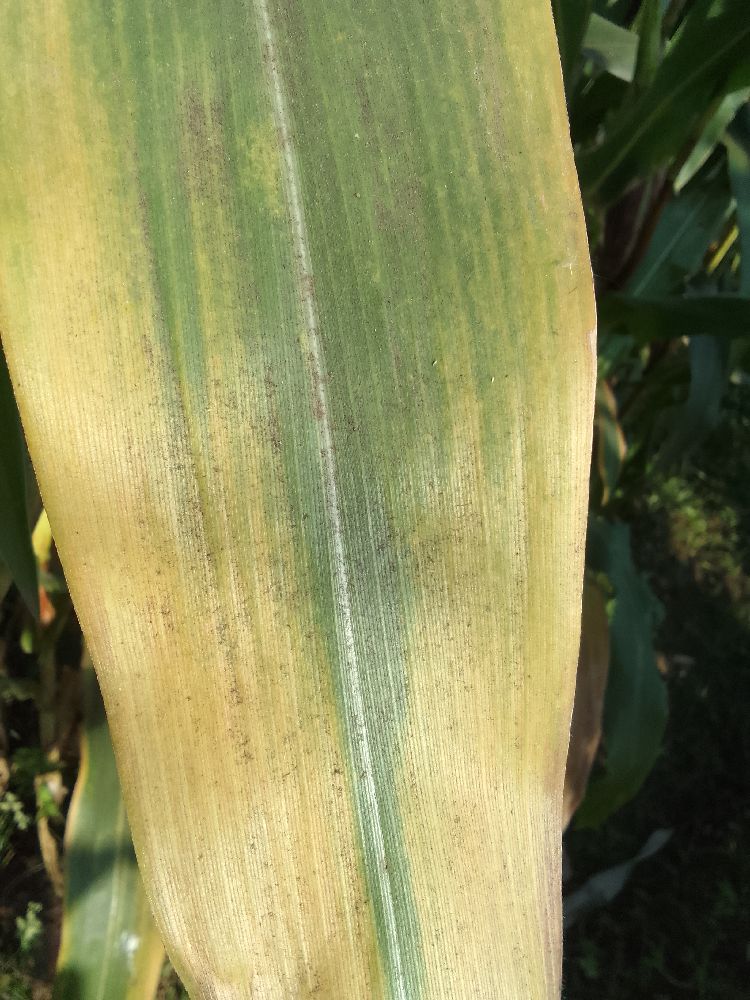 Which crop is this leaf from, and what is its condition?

maize, maize lethal necrosis
